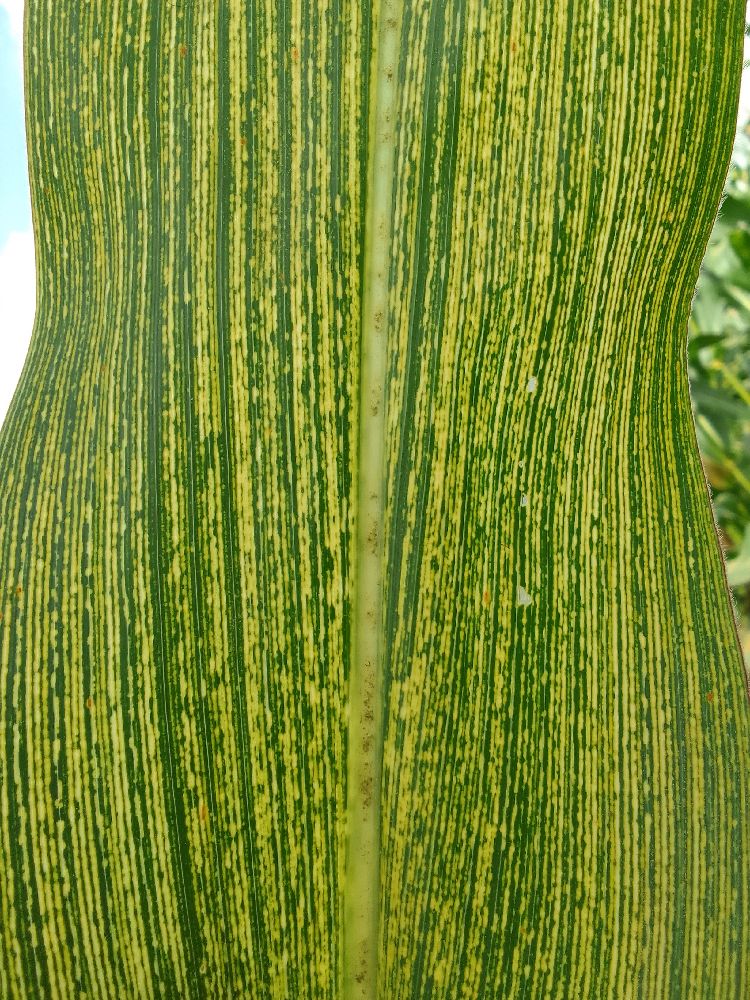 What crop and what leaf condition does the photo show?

maize, maize streak virus
